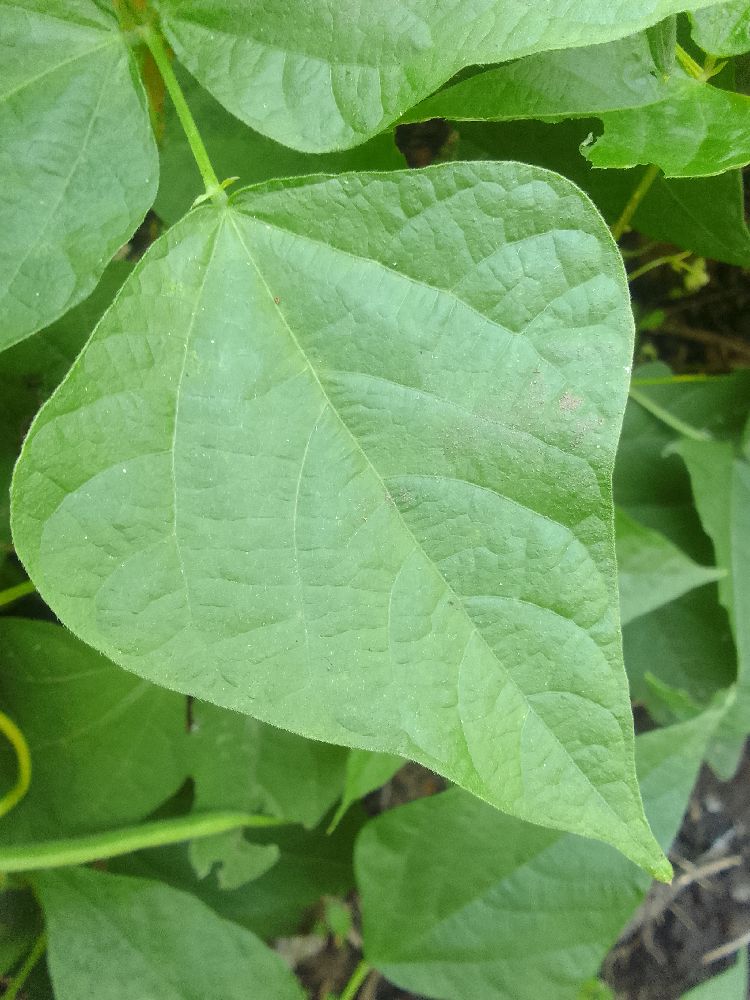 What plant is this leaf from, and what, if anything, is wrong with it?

common bean, healthy
